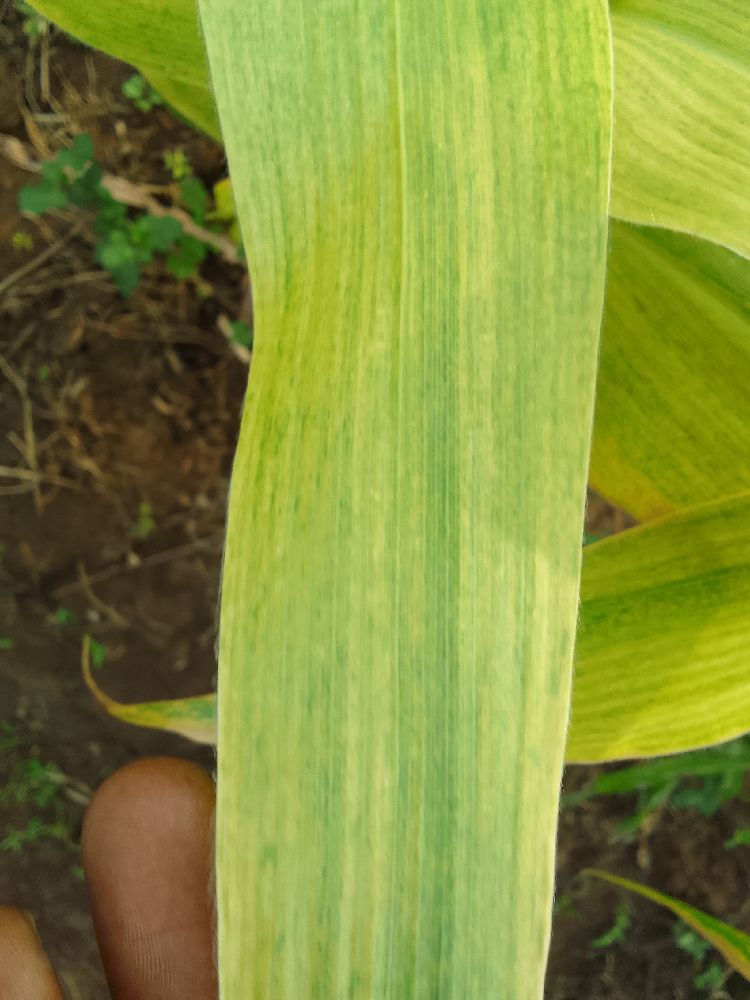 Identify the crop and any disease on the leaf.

maize, maize lethal necrosis
